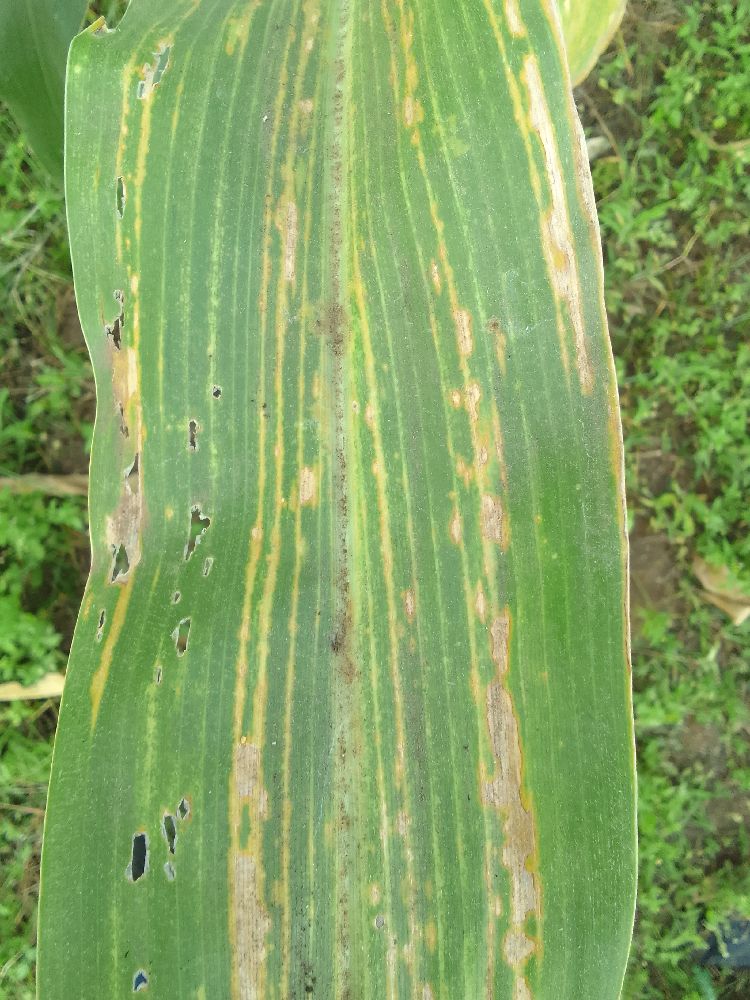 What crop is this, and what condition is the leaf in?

maize, maize lethal necrosis
